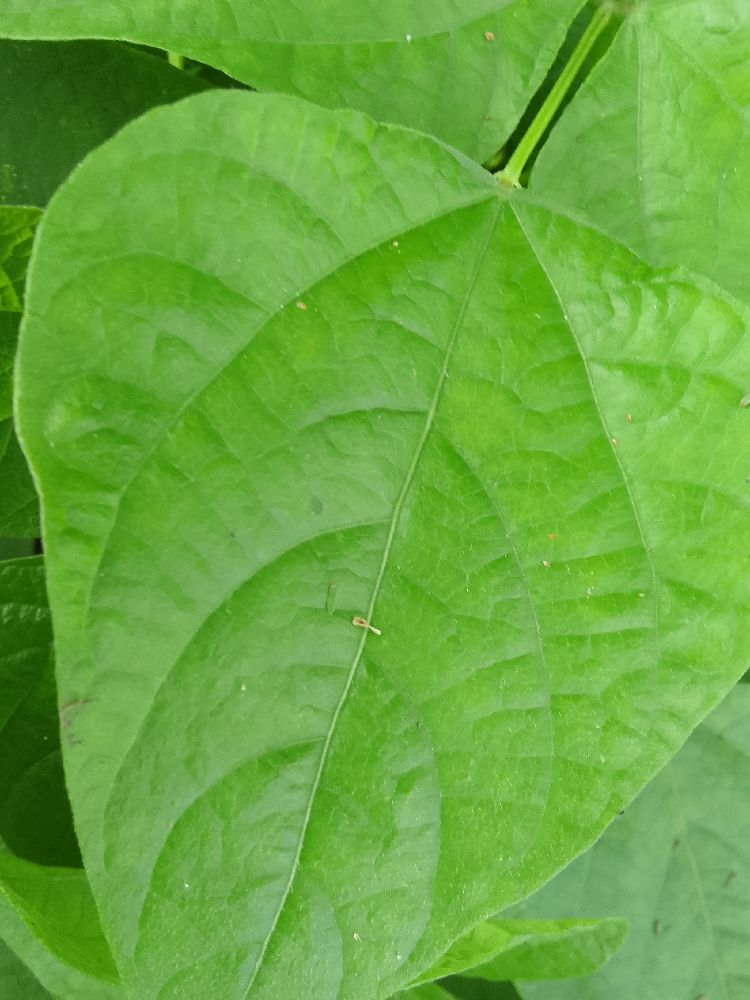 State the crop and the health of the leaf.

common bean, healthy
